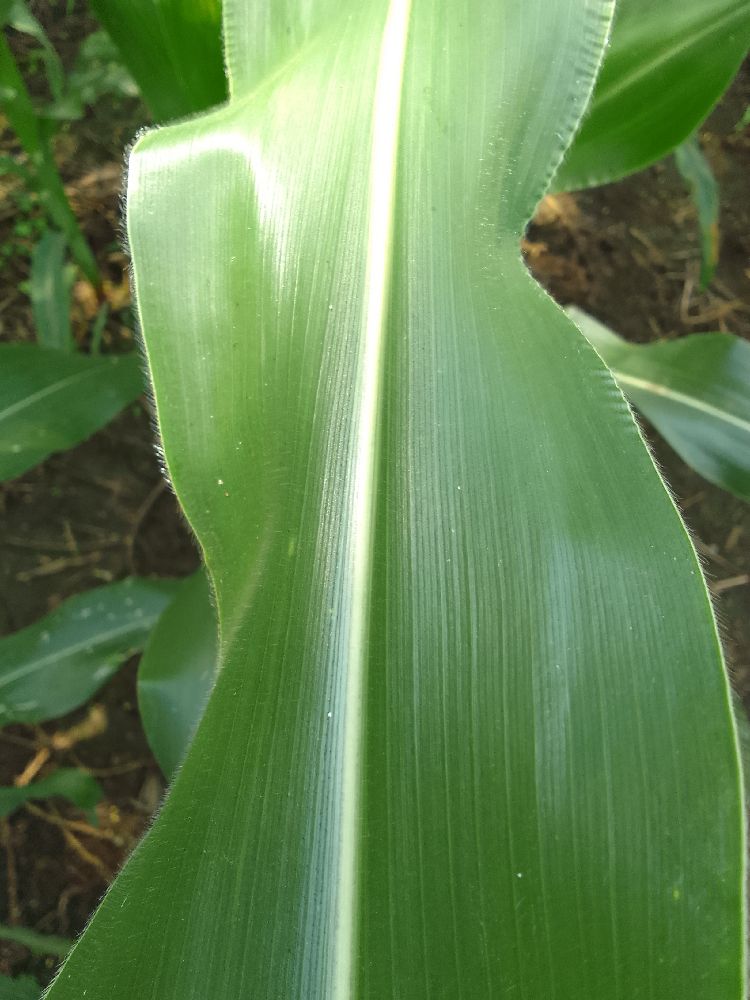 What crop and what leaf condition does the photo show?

maize, healthy
